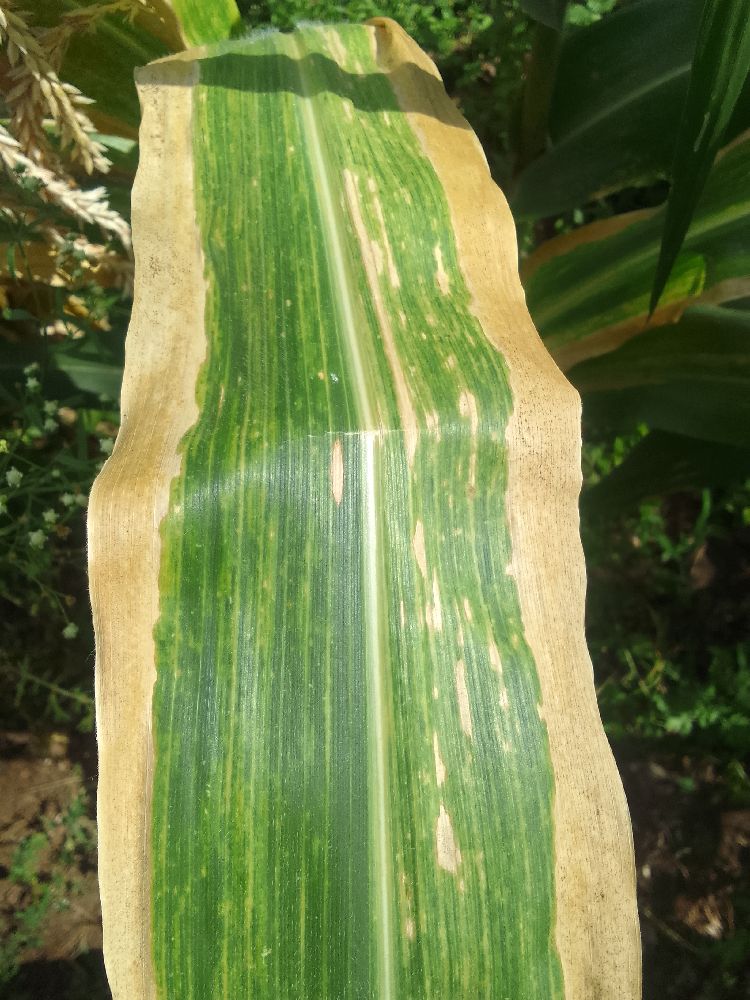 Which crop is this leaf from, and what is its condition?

maize, maize lethal necrosis
